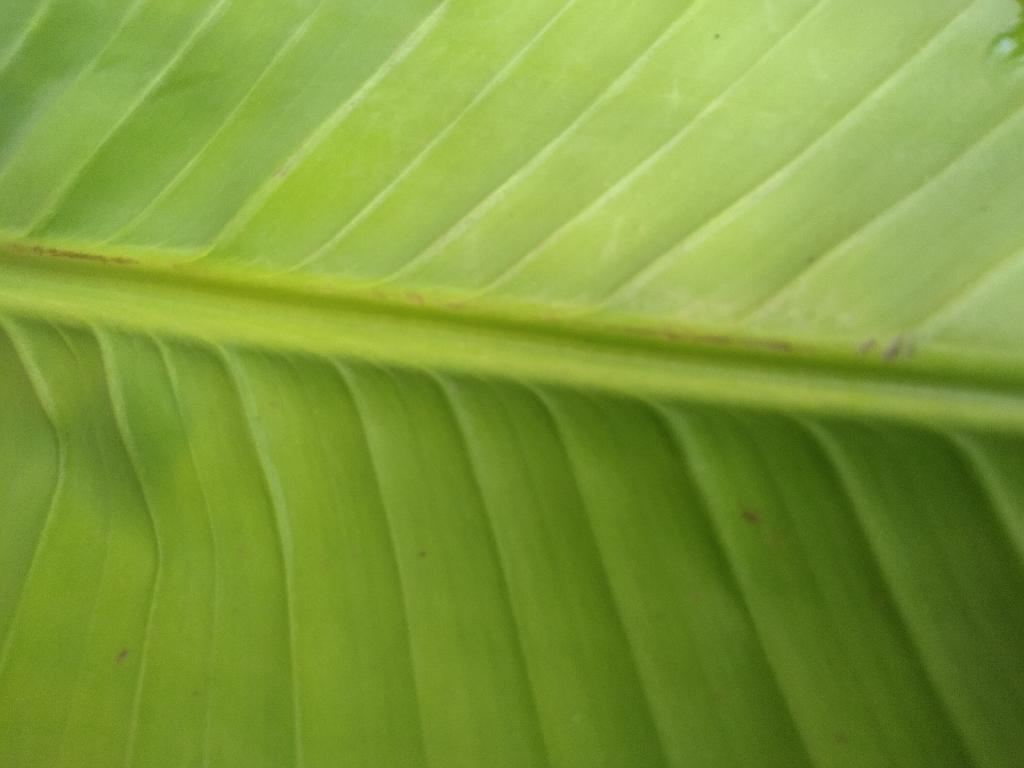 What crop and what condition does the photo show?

banana, healthy
